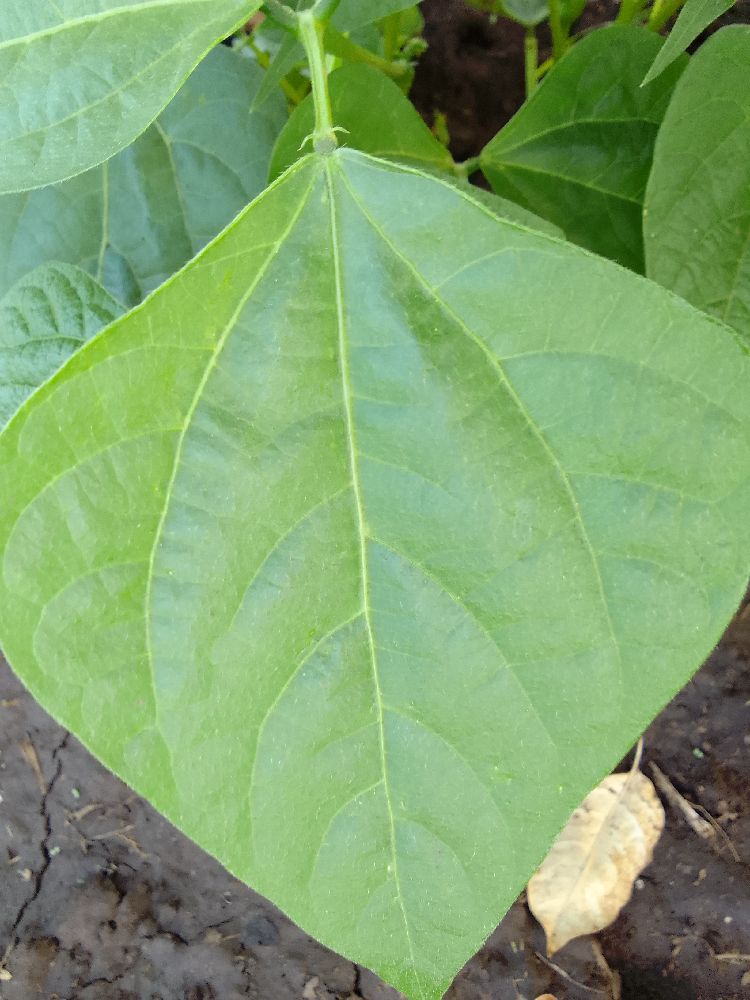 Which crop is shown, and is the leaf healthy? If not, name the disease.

common bean, healthy
